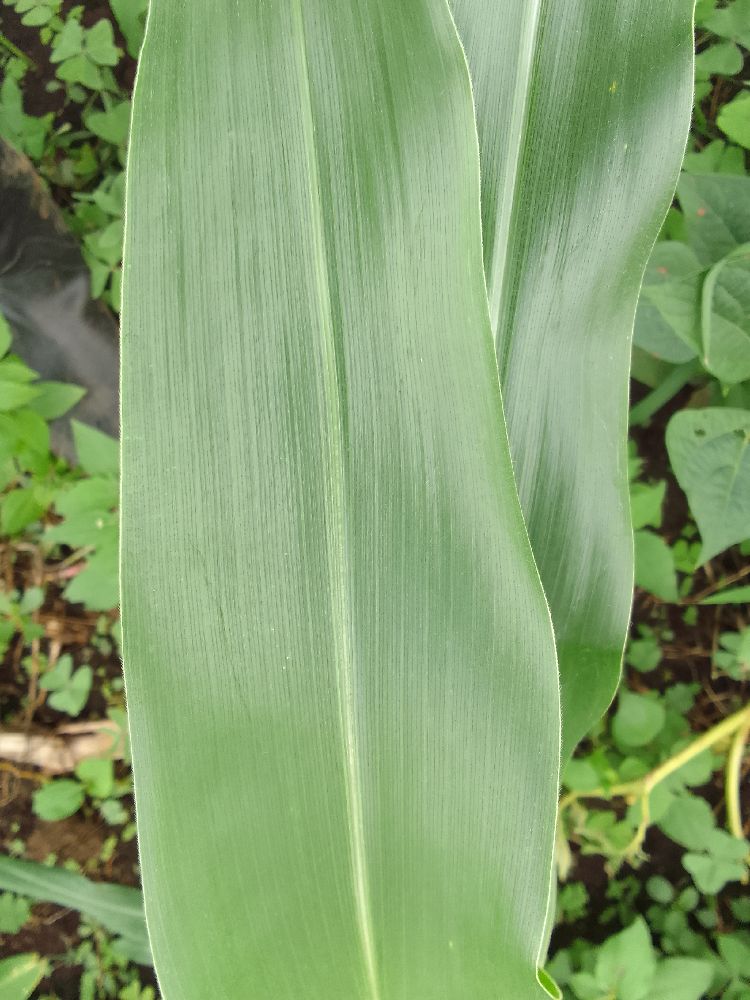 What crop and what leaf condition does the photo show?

maize, healthy
